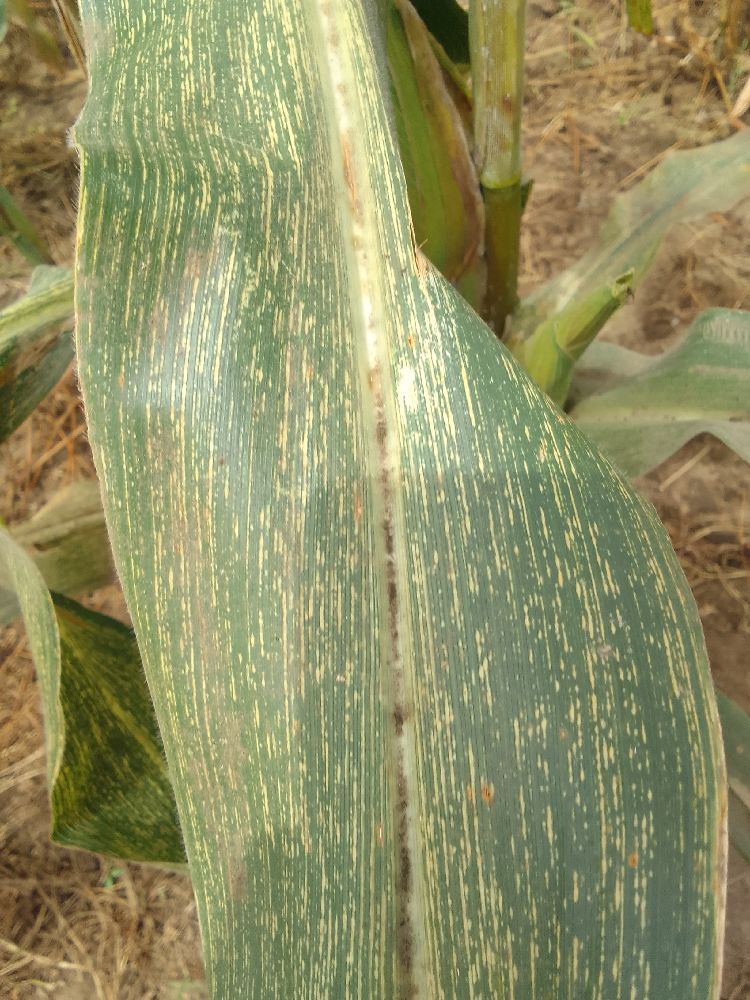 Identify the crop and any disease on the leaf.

maize, maize streak virus
